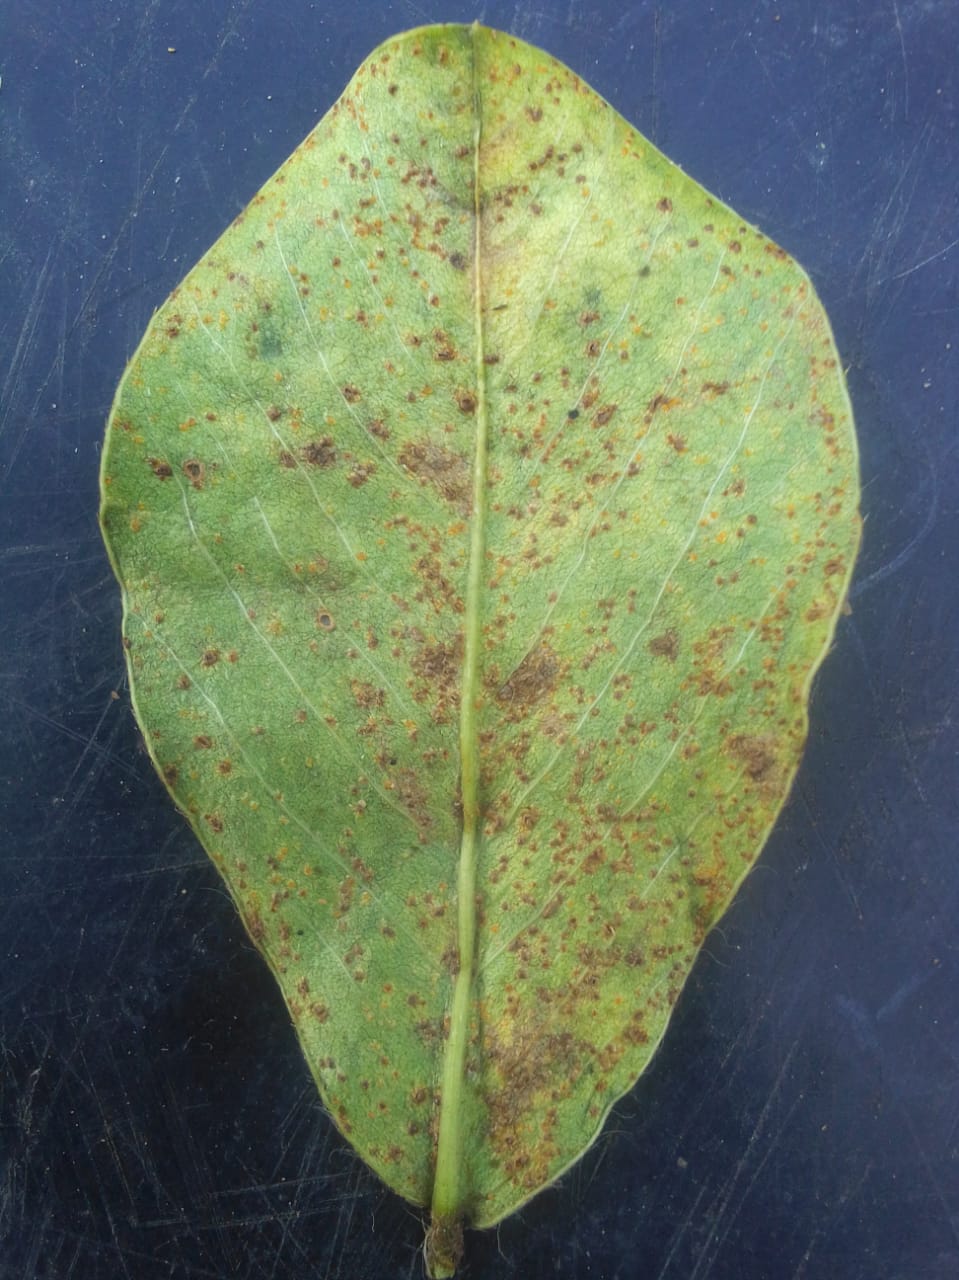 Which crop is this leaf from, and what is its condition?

peanut, puccinia arachidis
